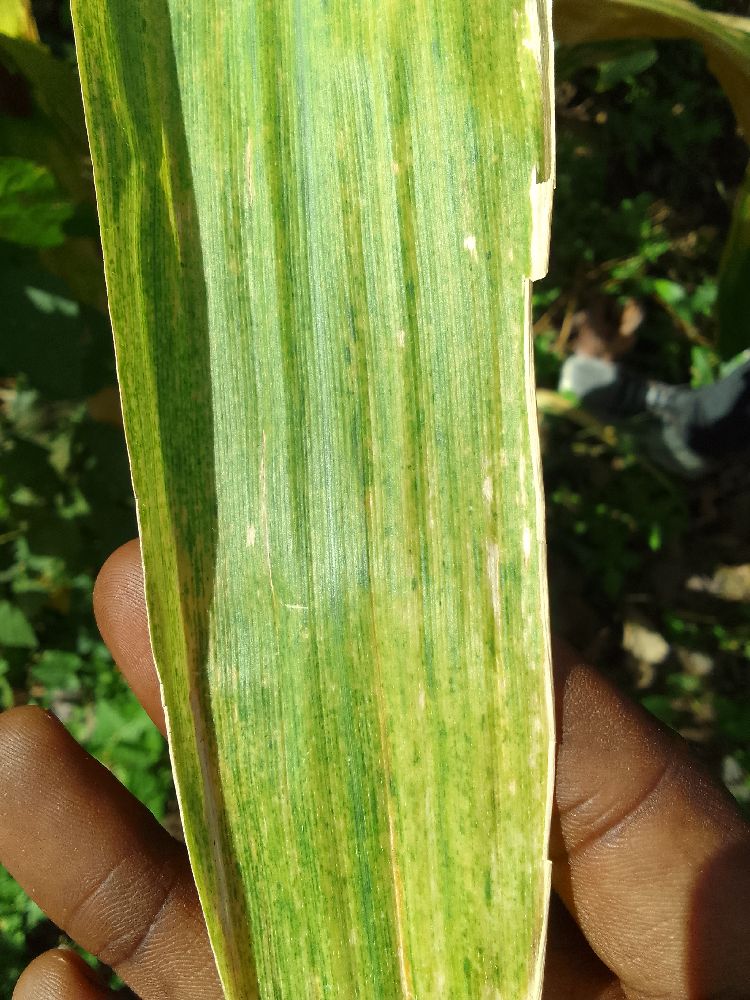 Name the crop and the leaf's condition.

maize, maize lethal necrosis
